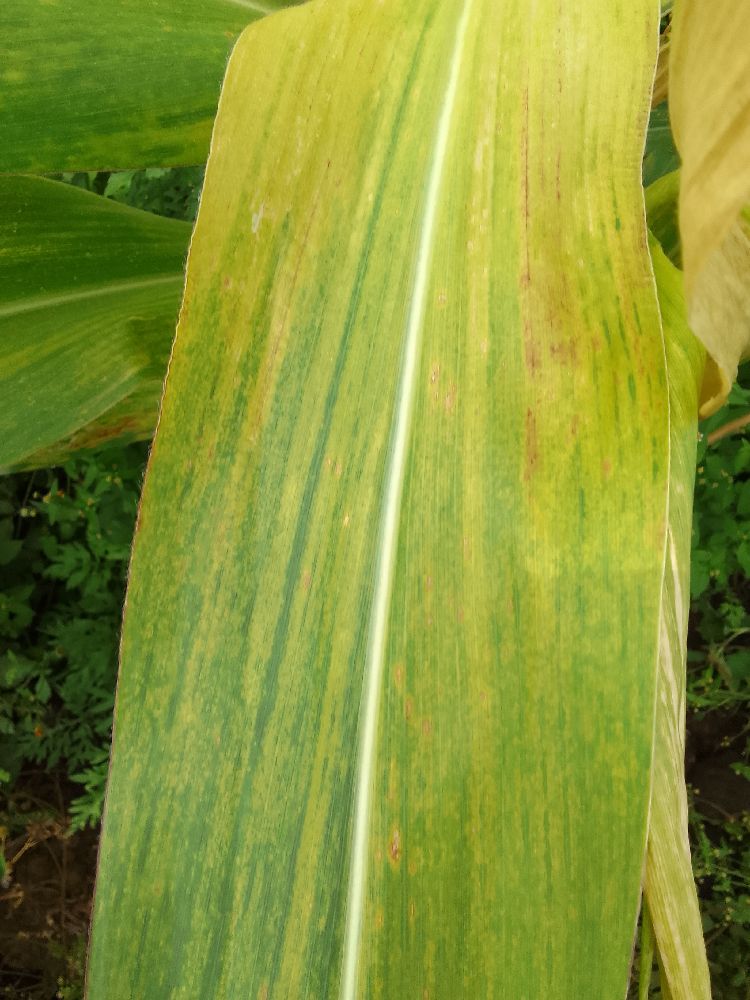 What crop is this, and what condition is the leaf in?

maize, maize lethal necrosis
